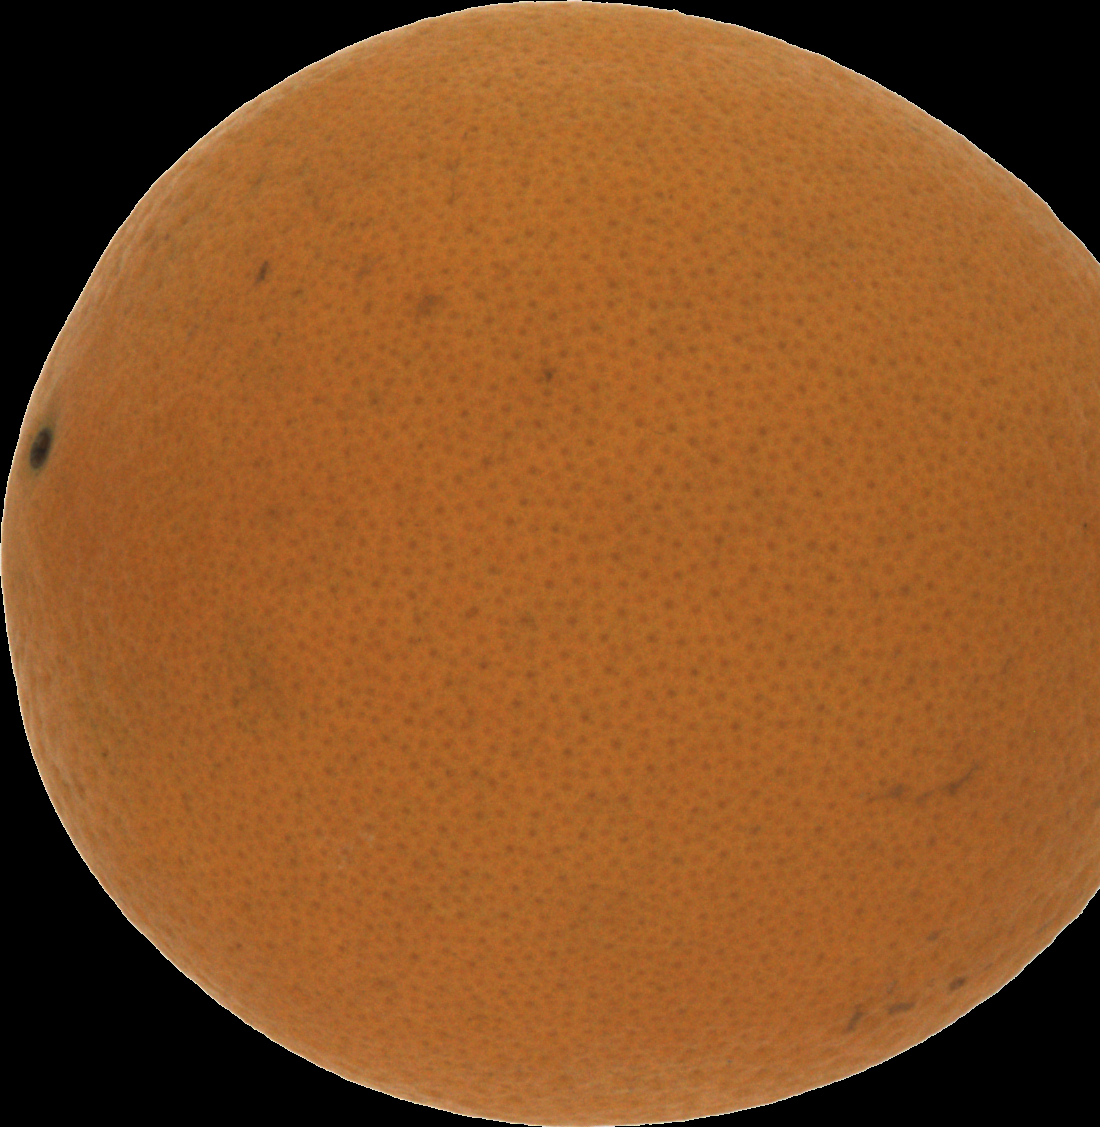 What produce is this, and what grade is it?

orange, good
